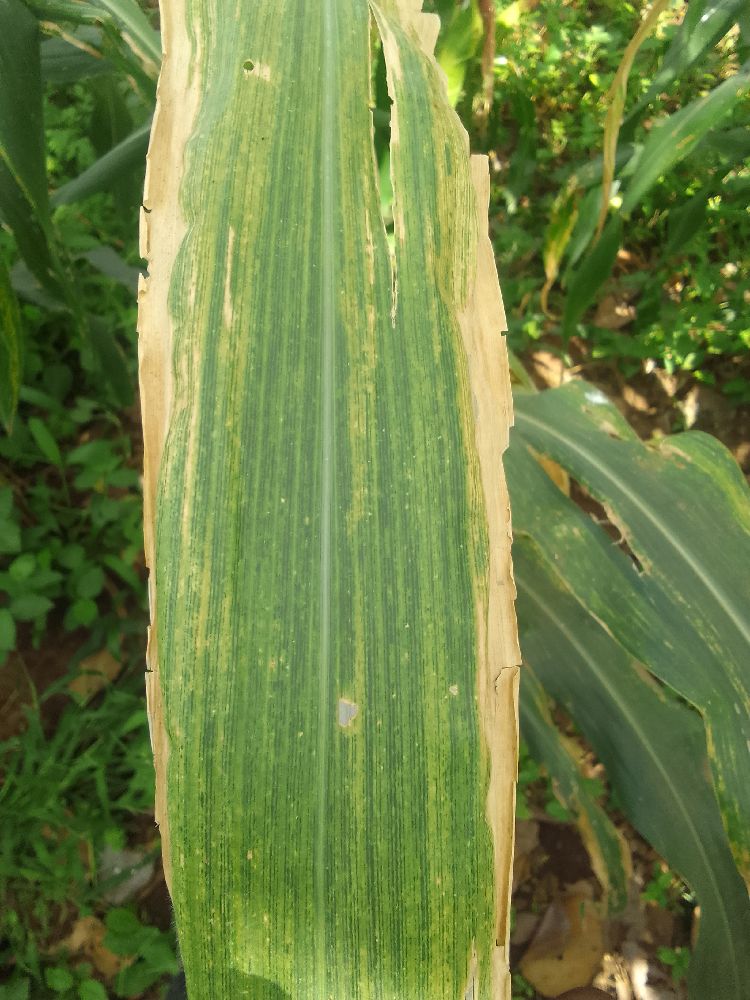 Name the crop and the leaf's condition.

maize, maize lethal necrosis
